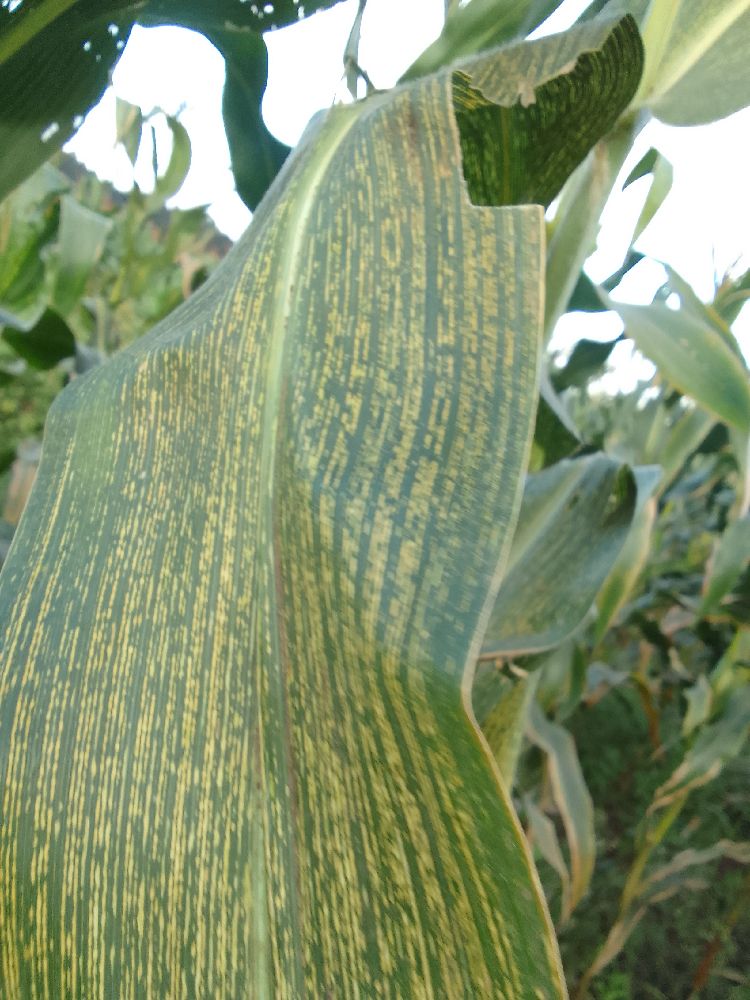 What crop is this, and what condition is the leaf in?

maize, maize streak virus
